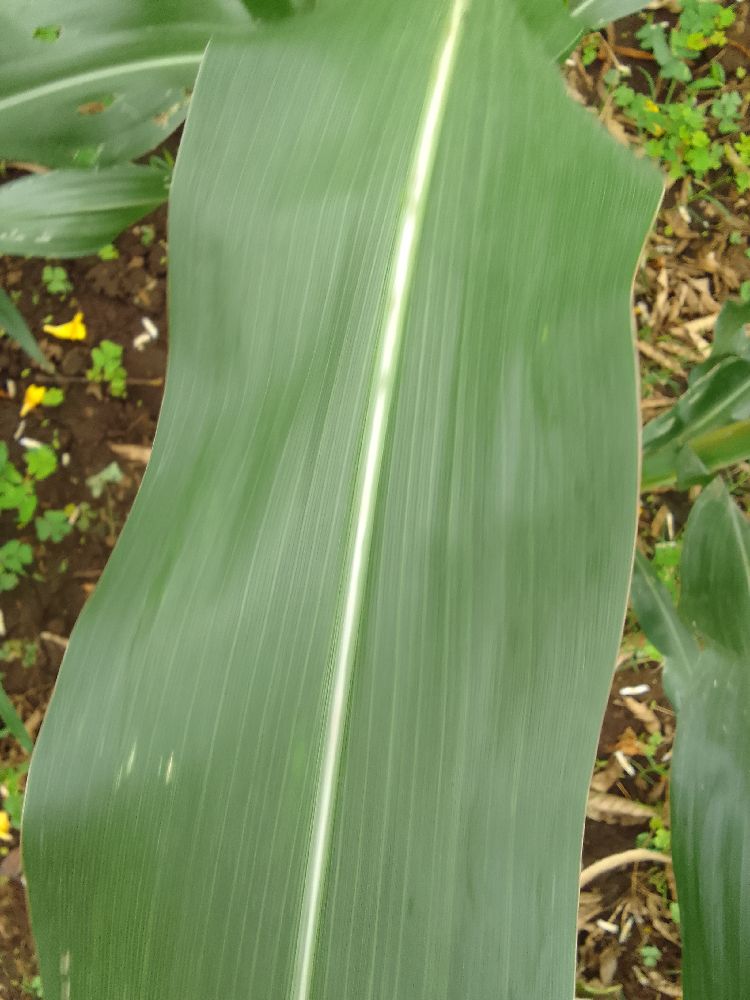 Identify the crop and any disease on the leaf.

maize, healthy
